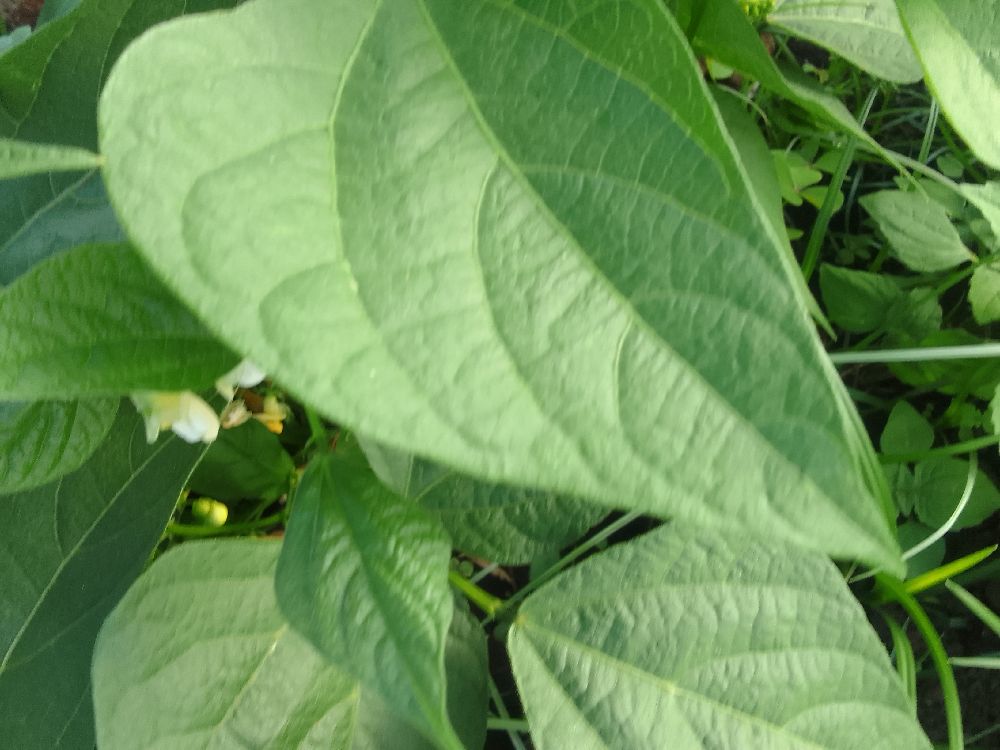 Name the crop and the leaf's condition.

common bean, healthy
